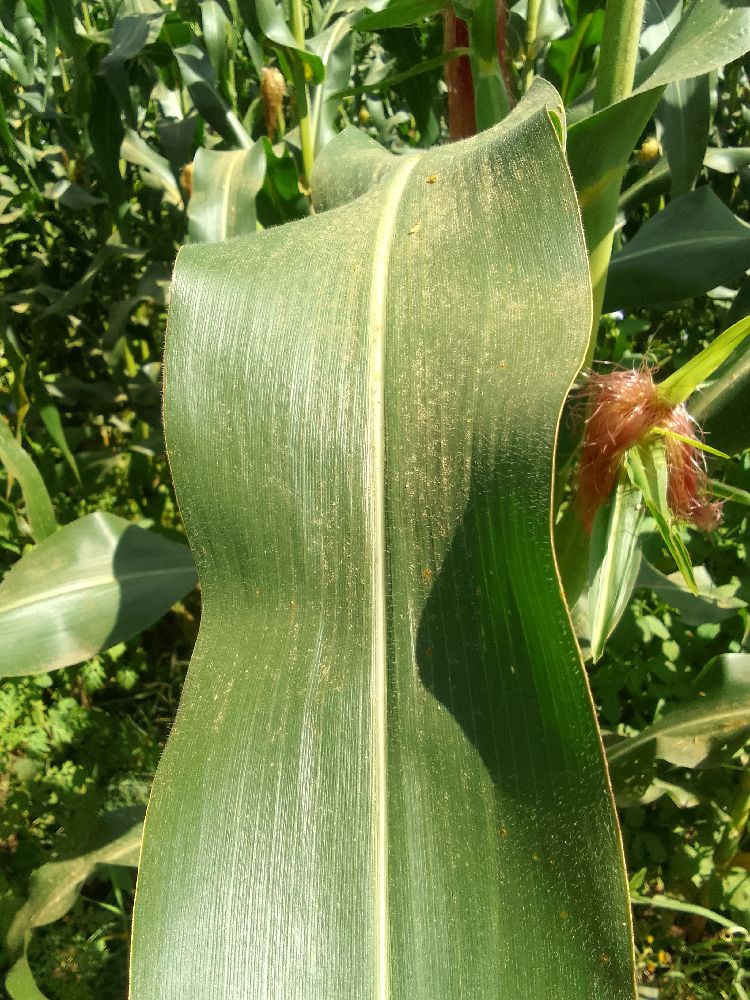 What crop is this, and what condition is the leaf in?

maize, healthy
